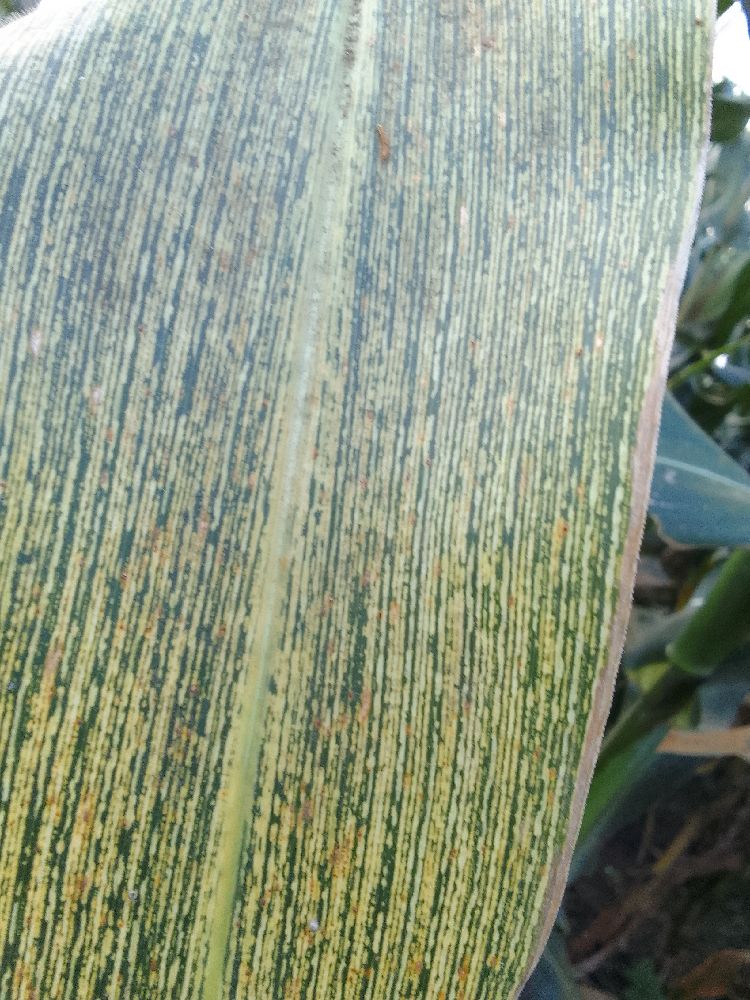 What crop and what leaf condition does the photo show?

maize, maize streak virus
